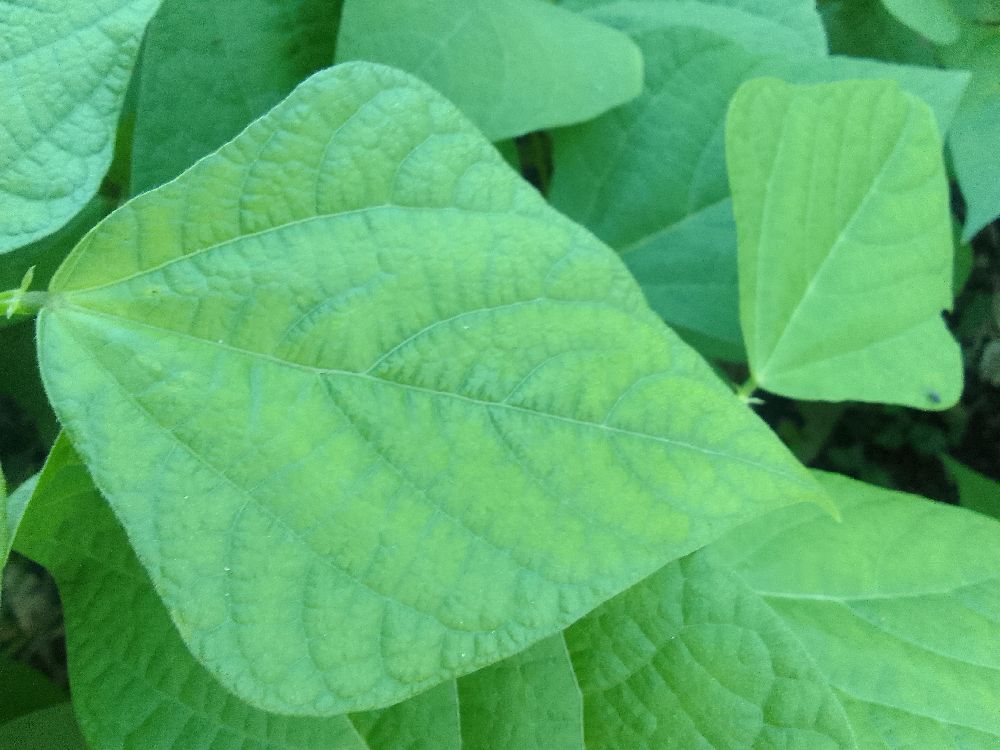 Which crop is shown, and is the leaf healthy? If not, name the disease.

common bean, healthy
